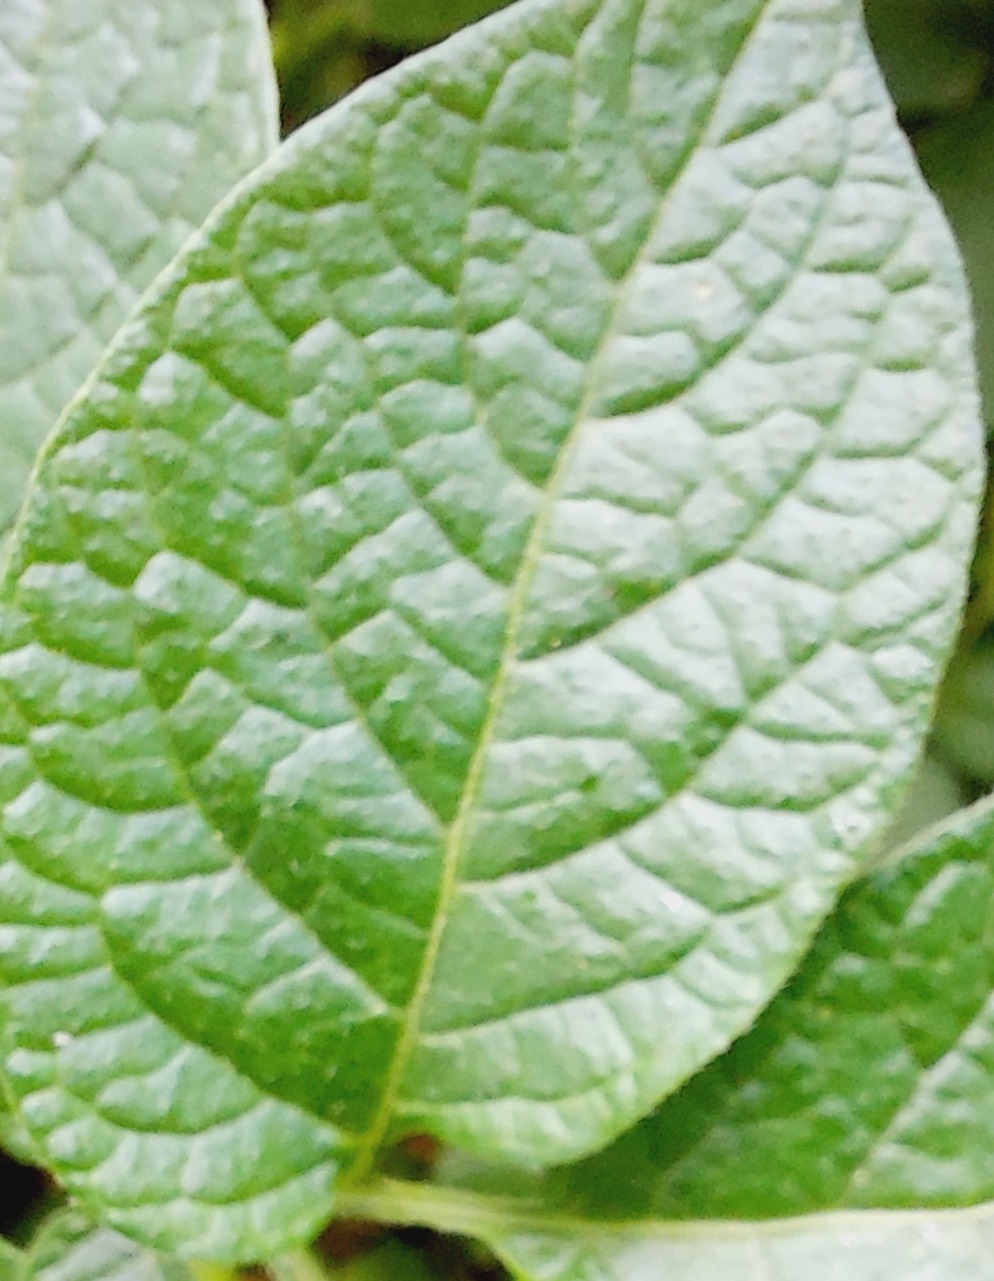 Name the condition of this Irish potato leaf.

healthy
